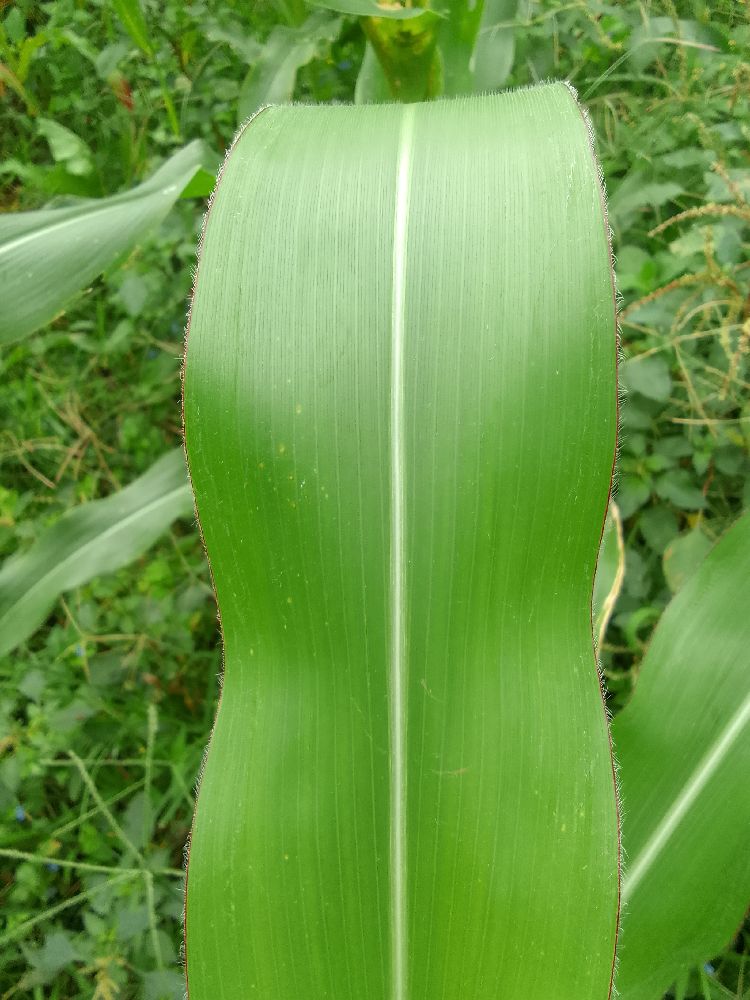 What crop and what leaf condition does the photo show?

maize, healthy
